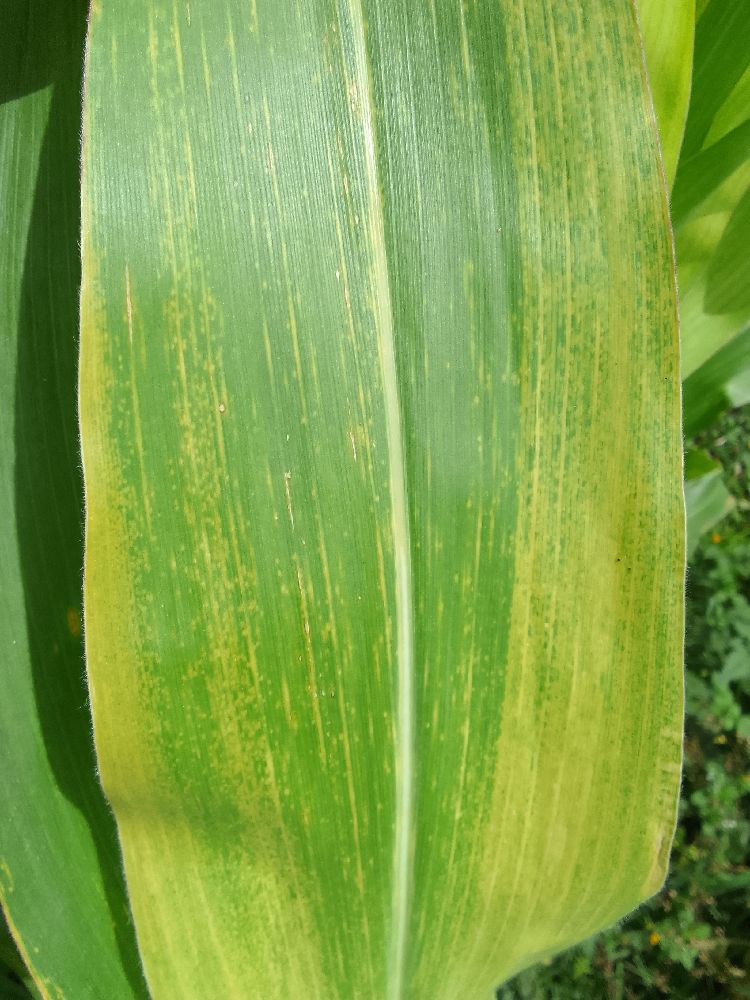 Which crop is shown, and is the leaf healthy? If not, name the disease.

maize, maize lethal necrosis
